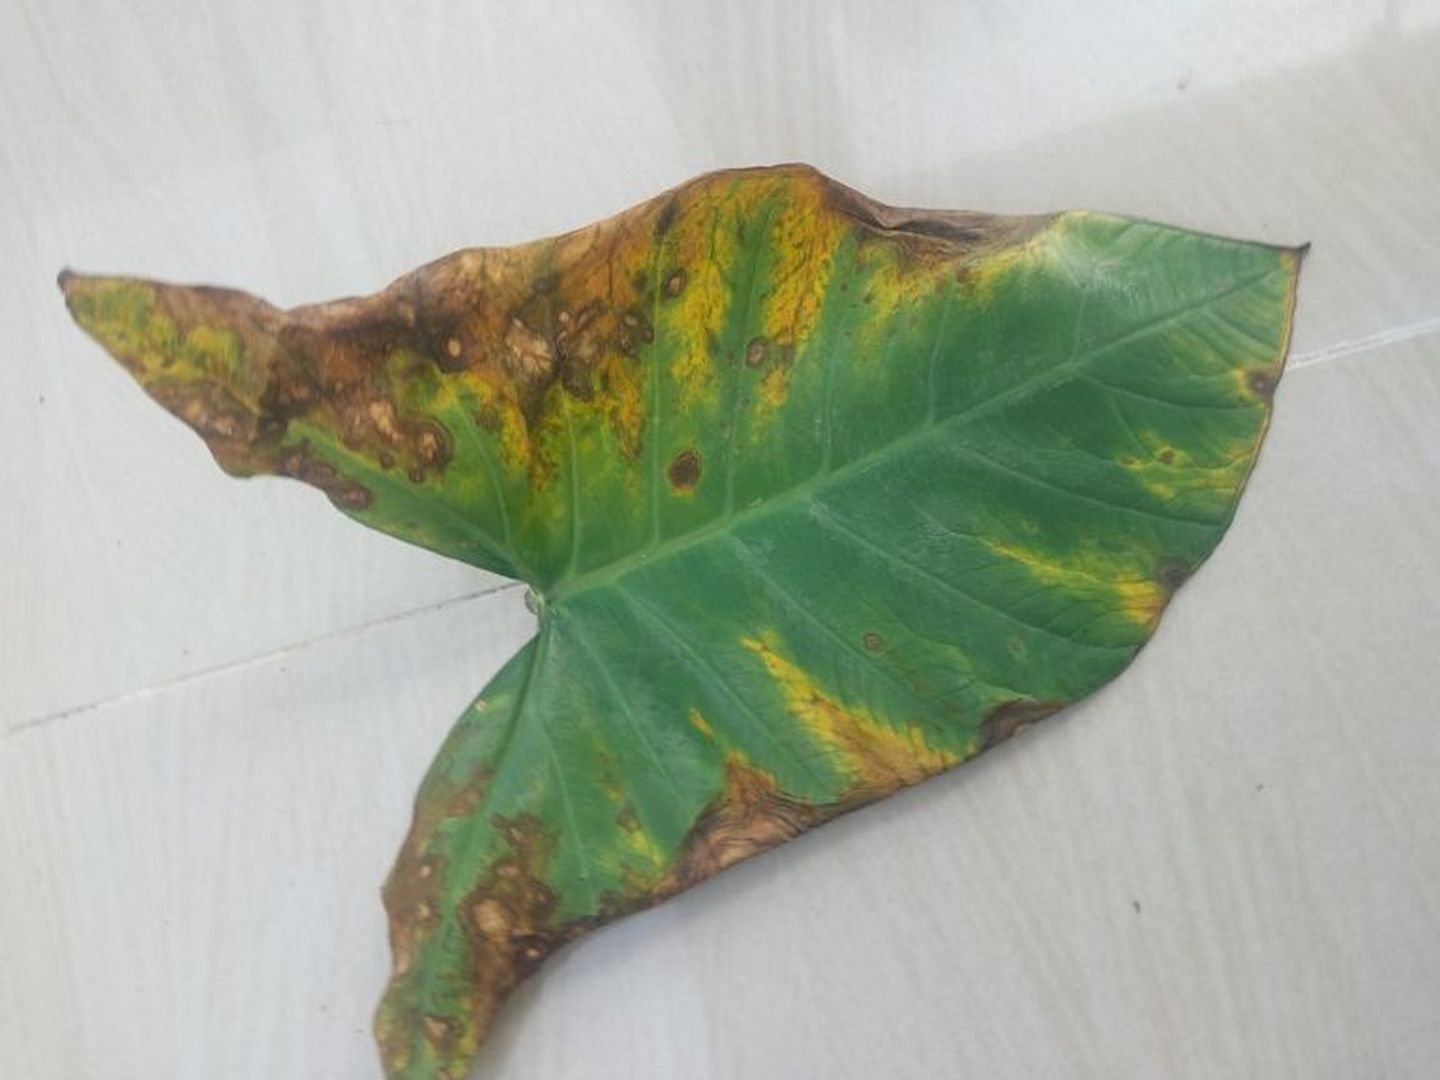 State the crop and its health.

taro, leaf blight
